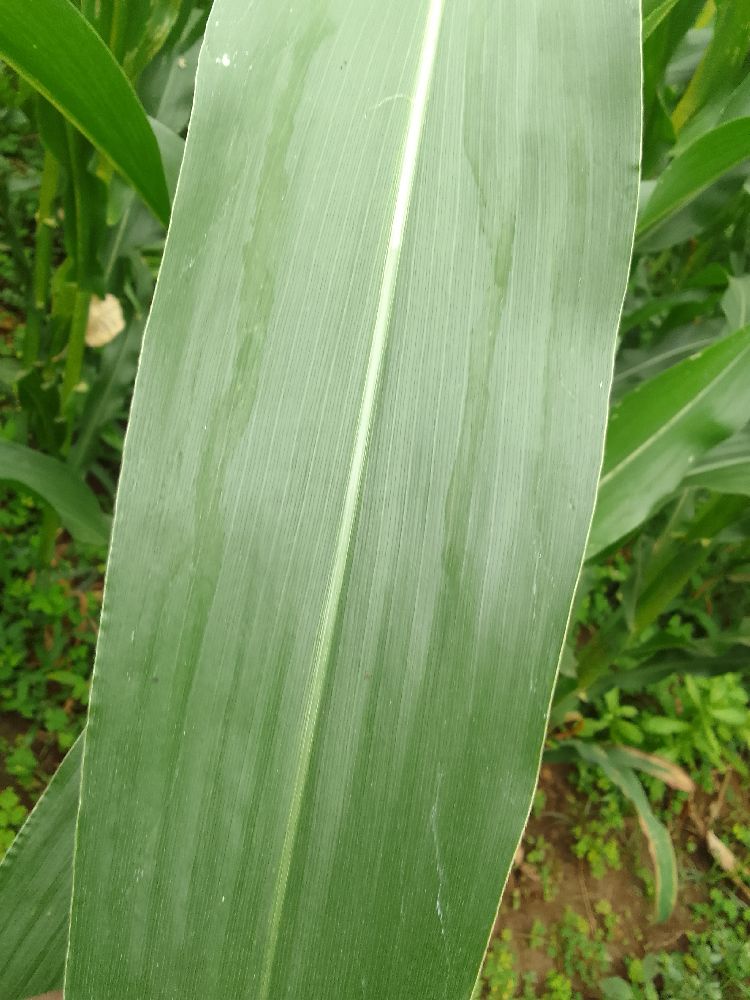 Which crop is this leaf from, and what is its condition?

maize, healthy
